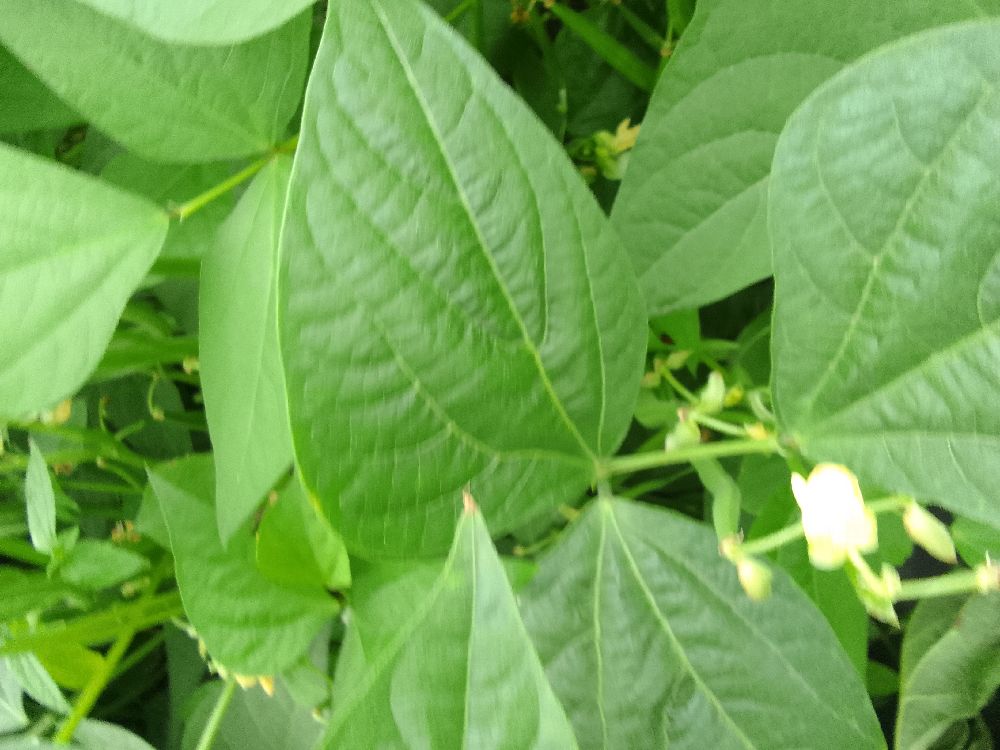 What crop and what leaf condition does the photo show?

common bean, healthy
